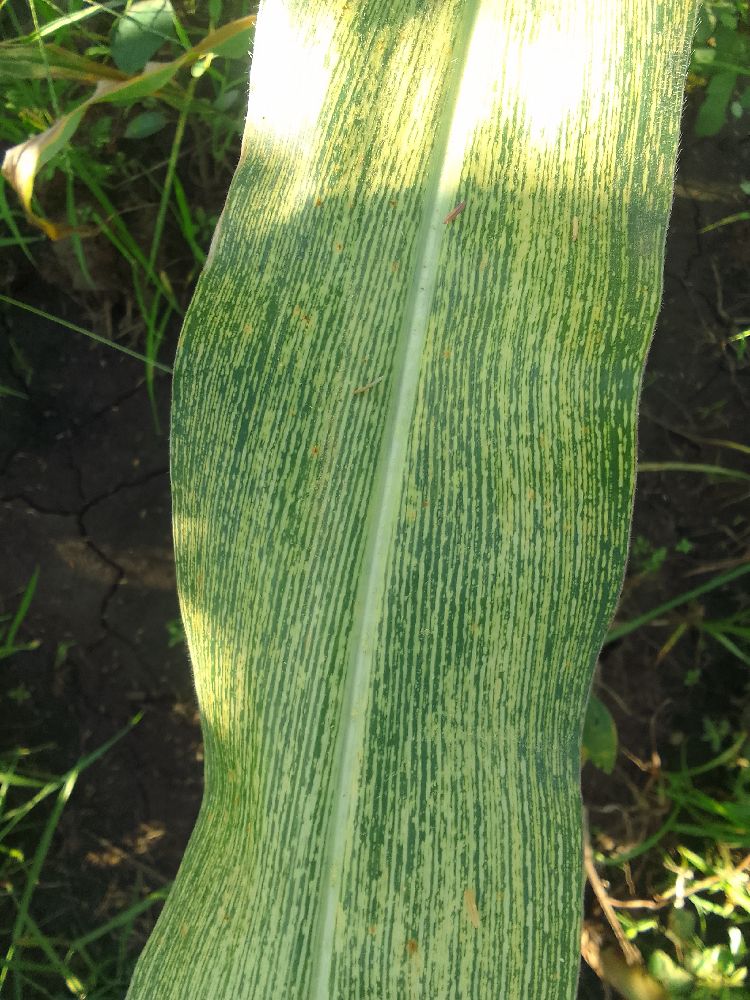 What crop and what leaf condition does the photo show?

maize, maize streak virus
